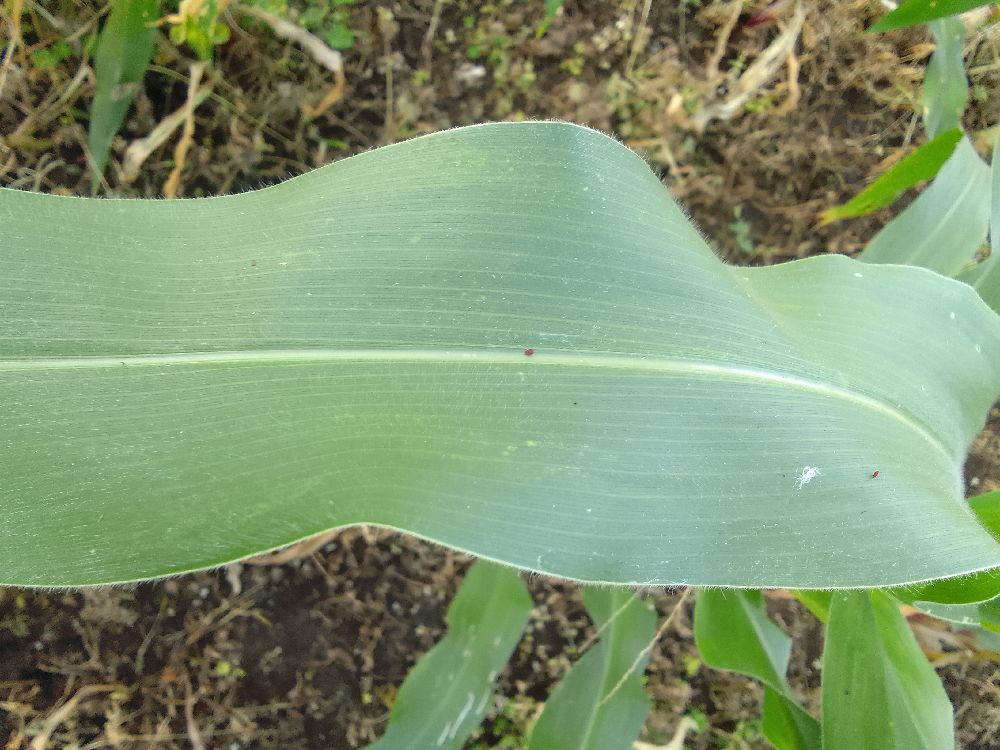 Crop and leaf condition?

maize, healthy
